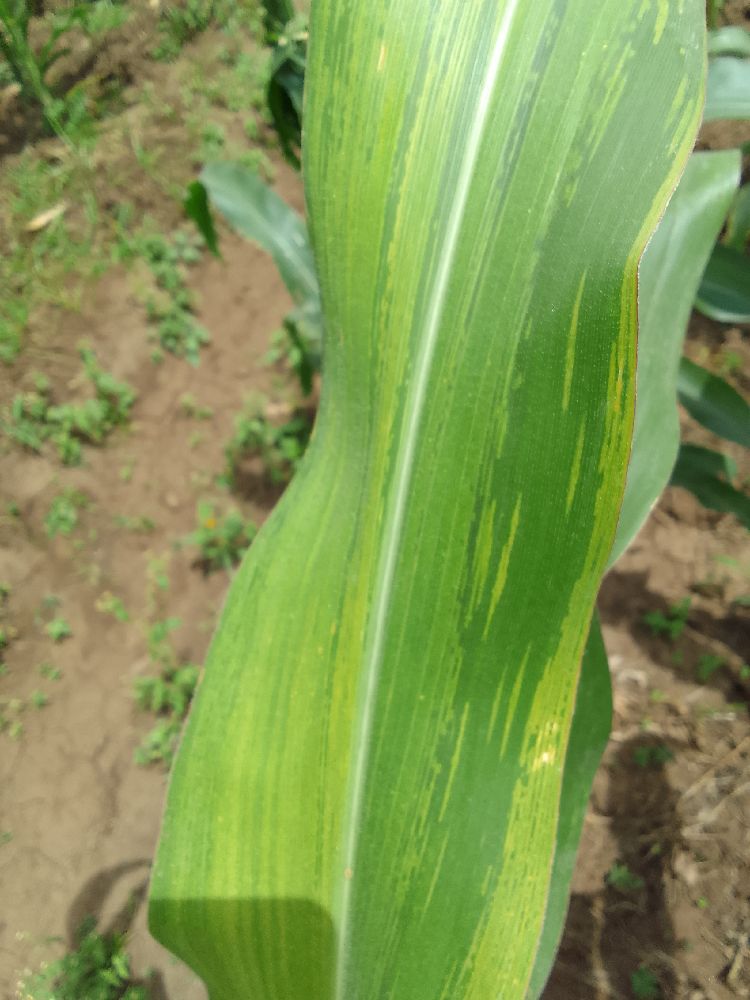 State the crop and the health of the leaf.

maize, maize lethal necrosis
